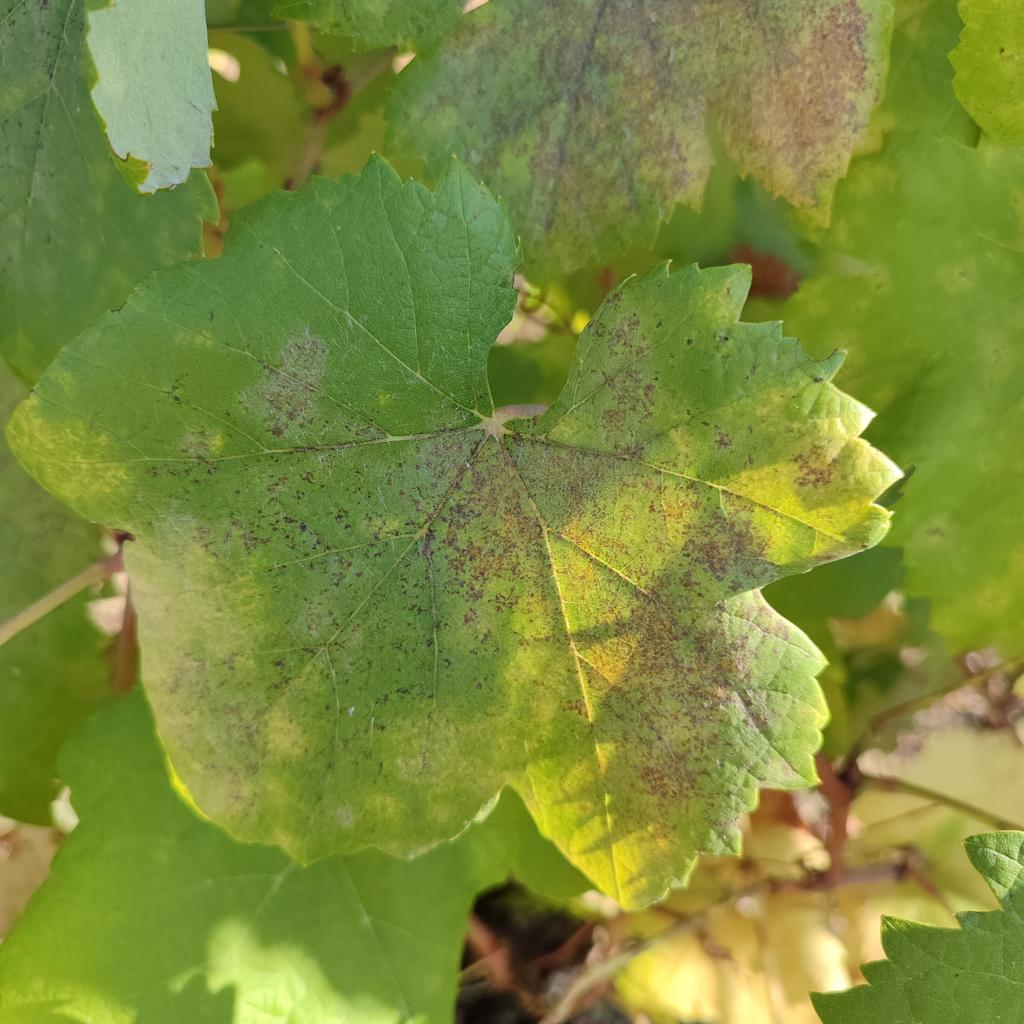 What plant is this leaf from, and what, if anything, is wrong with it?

grapevine, powdery mildew
